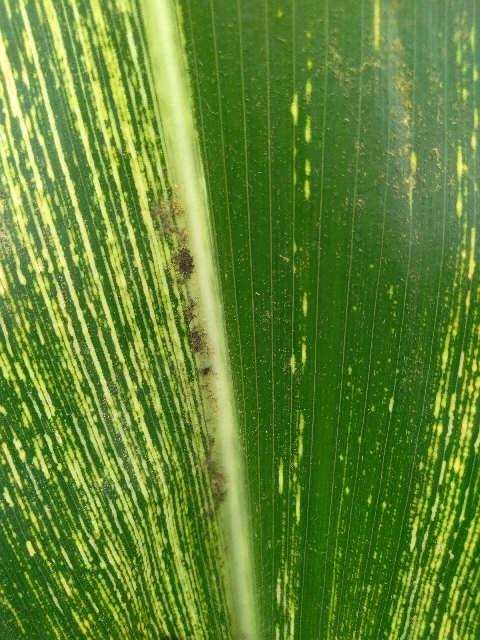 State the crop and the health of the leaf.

maize, maize streak virus
